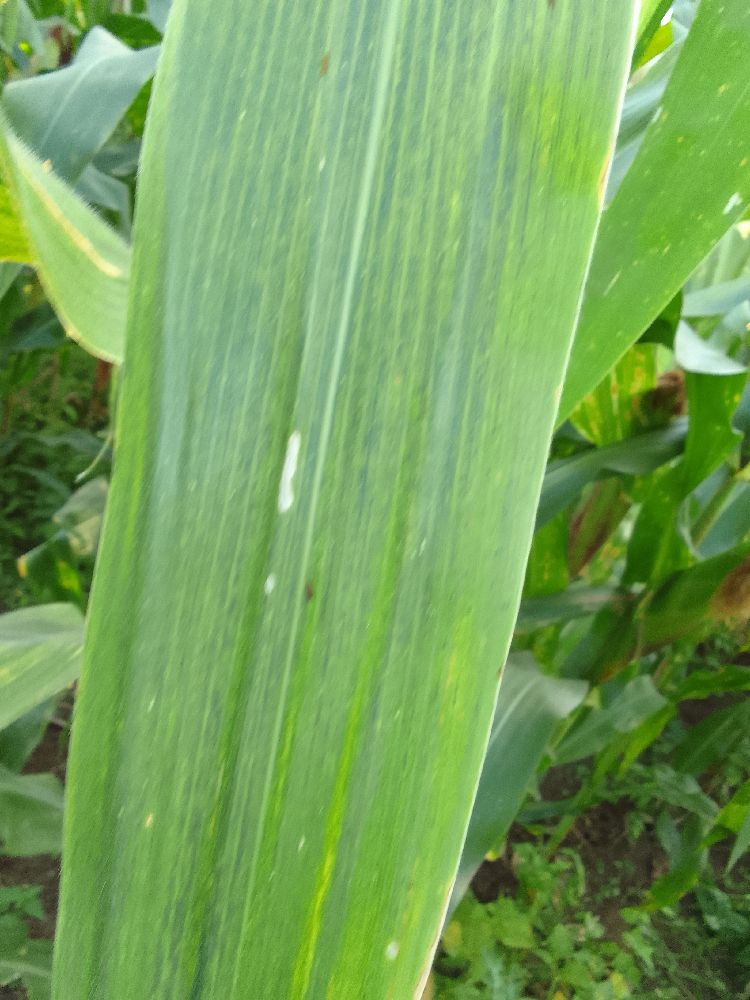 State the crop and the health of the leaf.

maize, maize lethal necrosis
